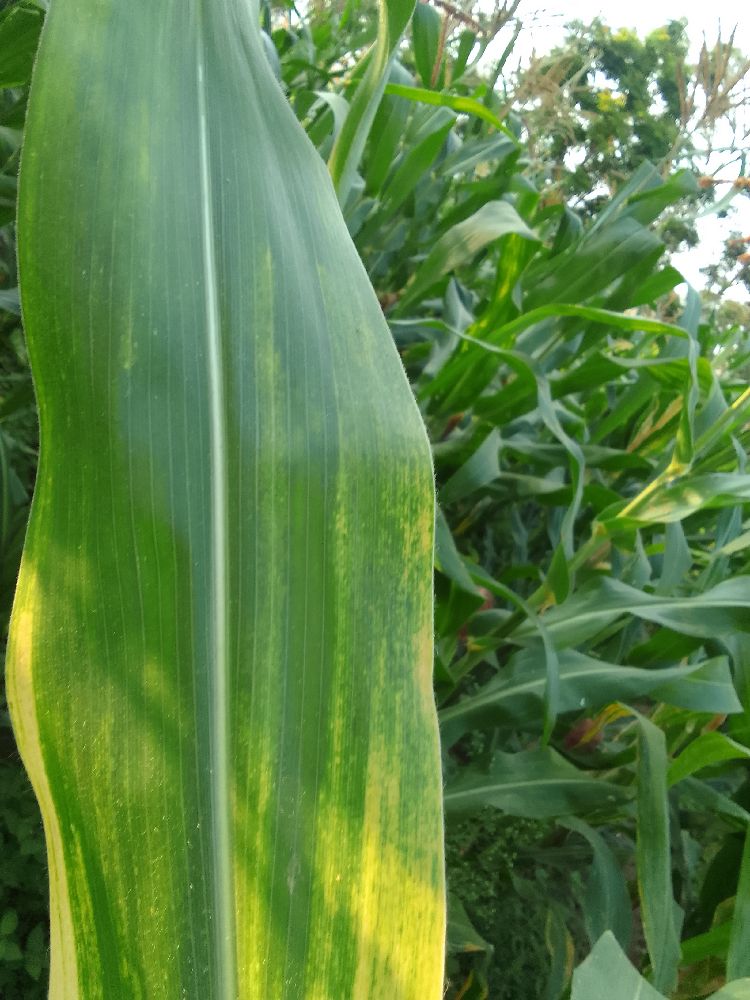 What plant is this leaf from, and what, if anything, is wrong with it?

maize, maize lethal necrosis
